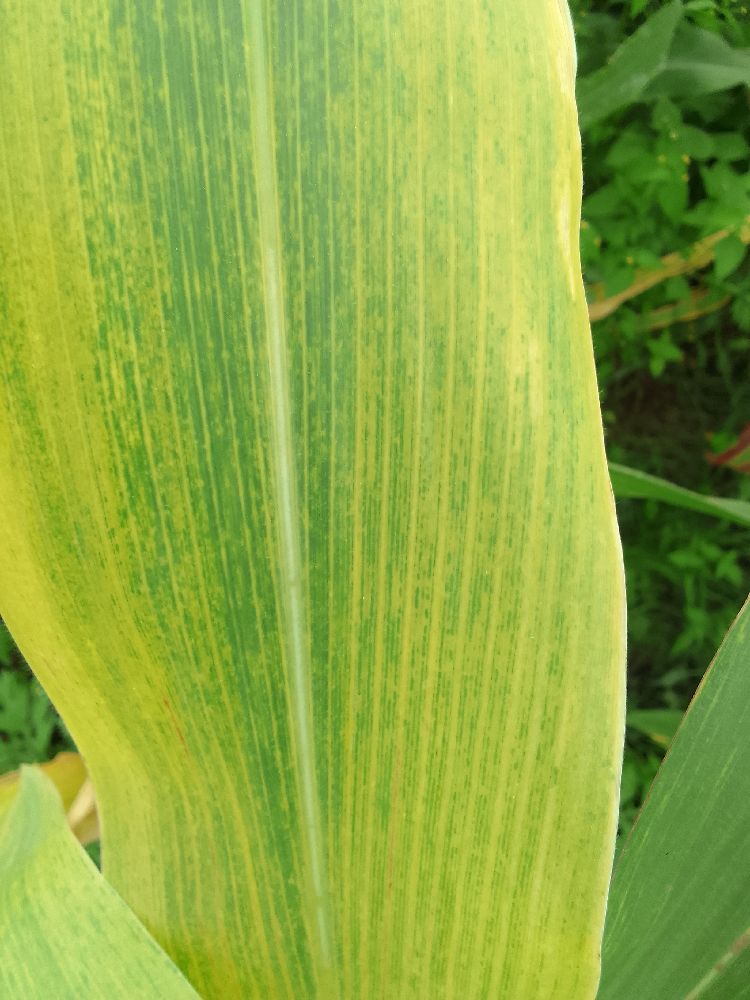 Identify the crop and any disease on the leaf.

maize, maize lethal necrosis
